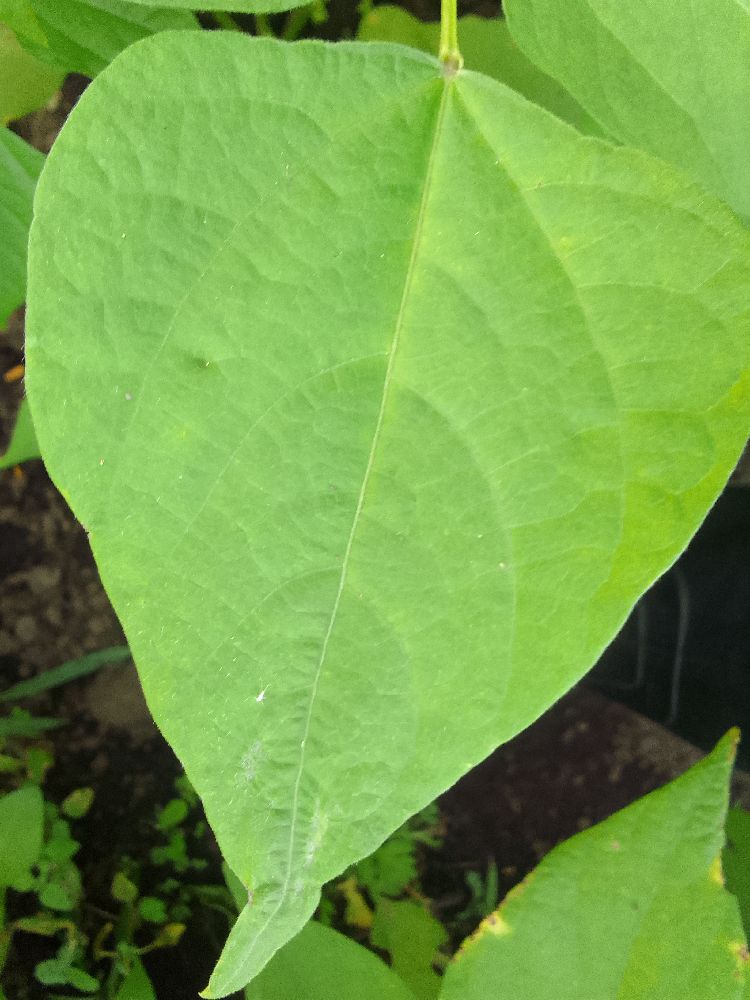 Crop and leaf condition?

common bean, healthy
